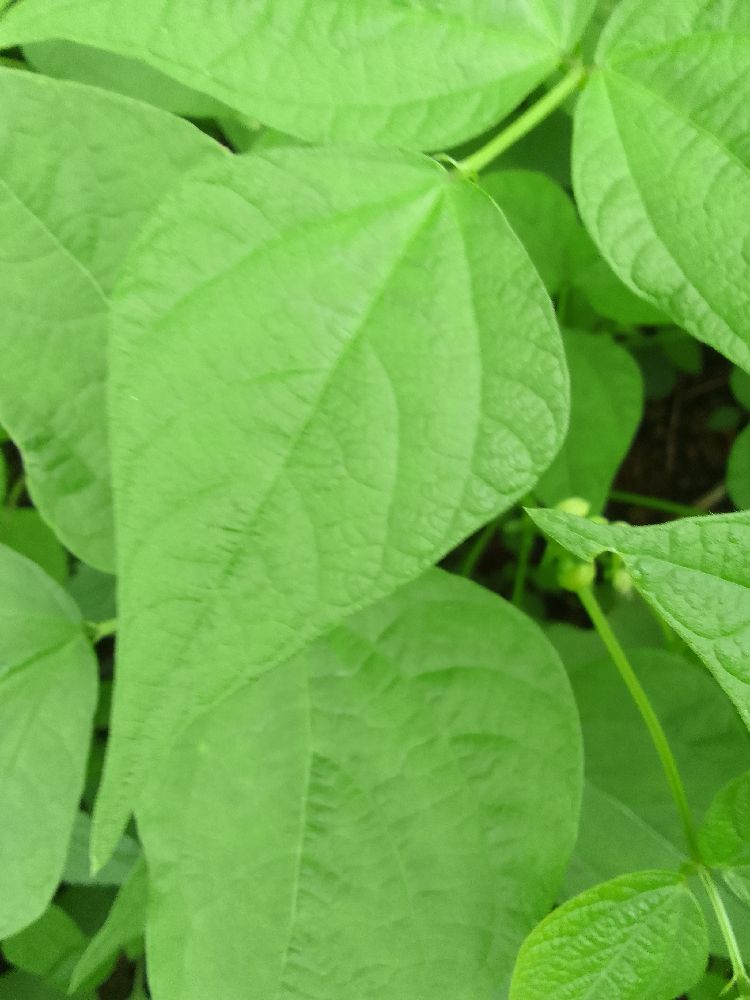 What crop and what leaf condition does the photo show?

common bean, healthy
